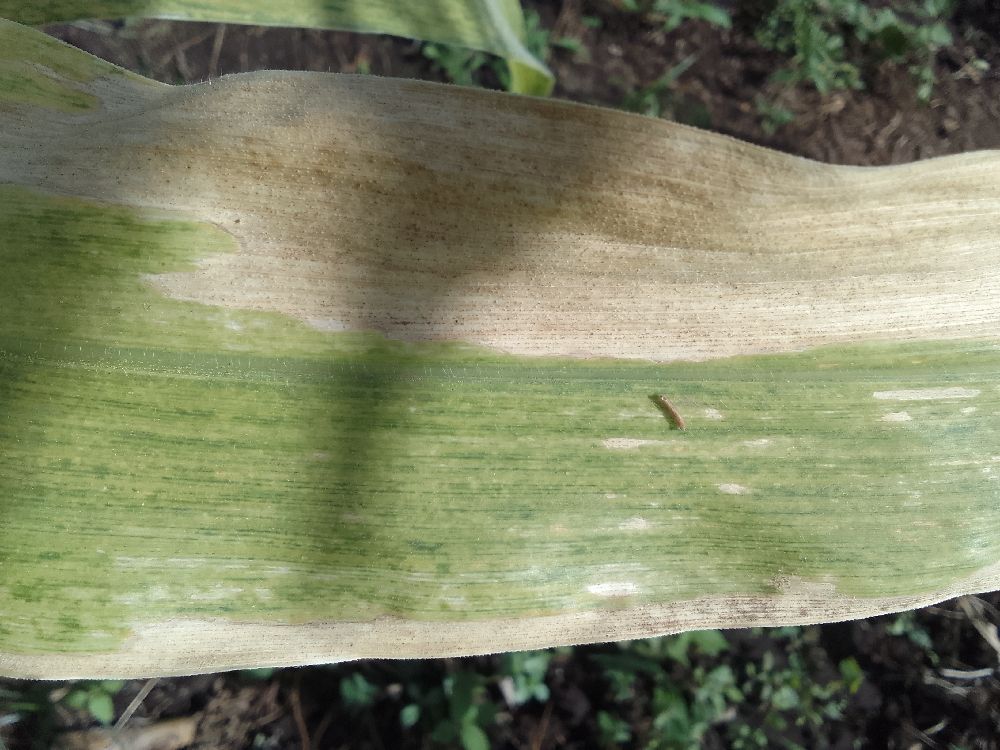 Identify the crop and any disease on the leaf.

maize, maize lethal necrosis
